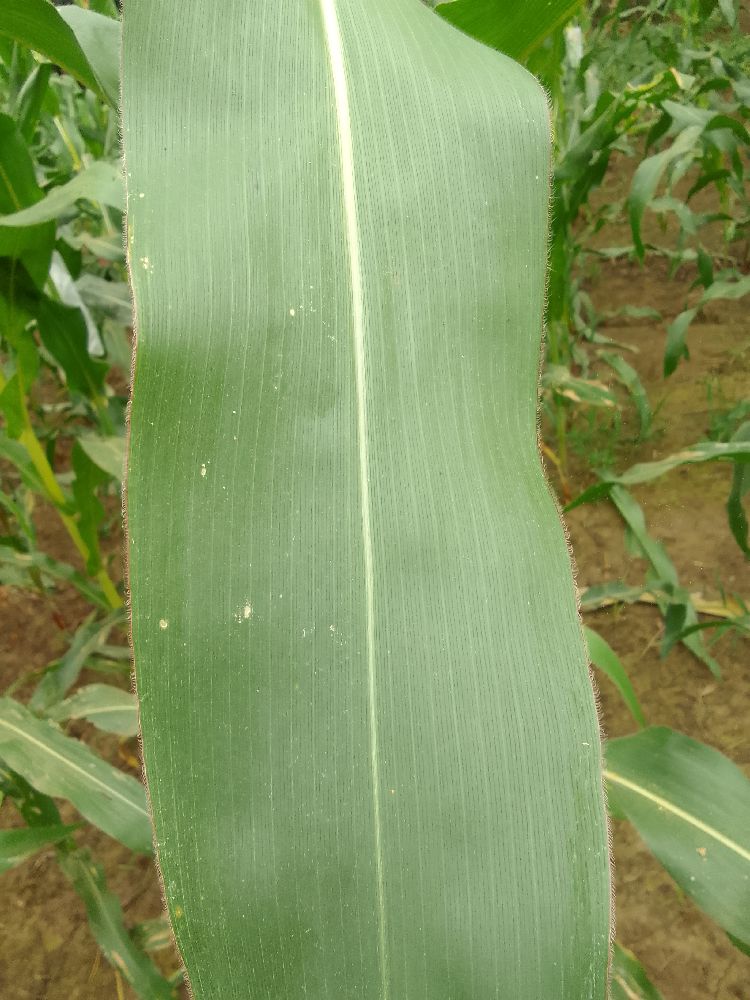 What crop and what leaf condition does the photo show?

maize, healthy
